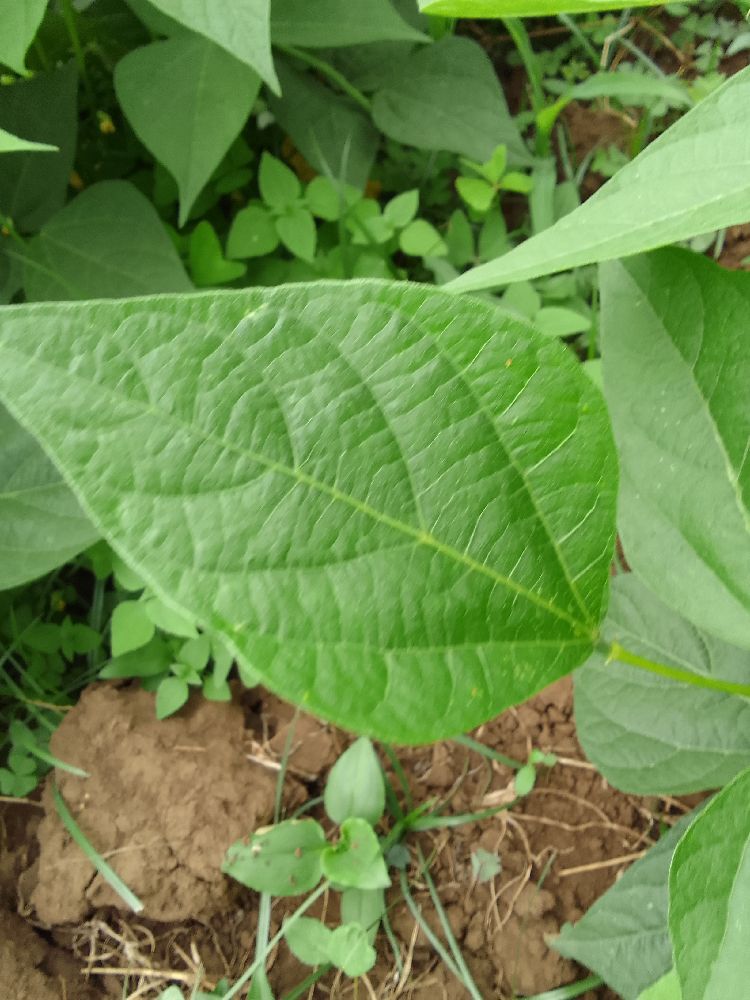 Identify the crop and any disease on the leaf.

common bean, healthy
